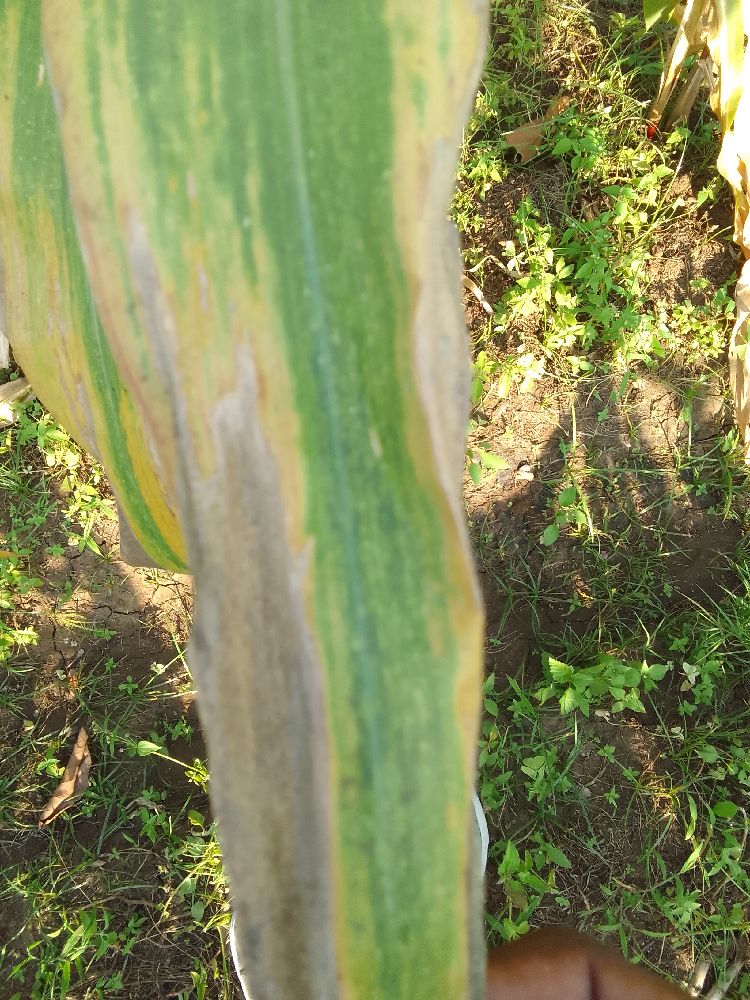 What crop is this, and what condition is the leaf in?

maize, maize lethal necrosis
